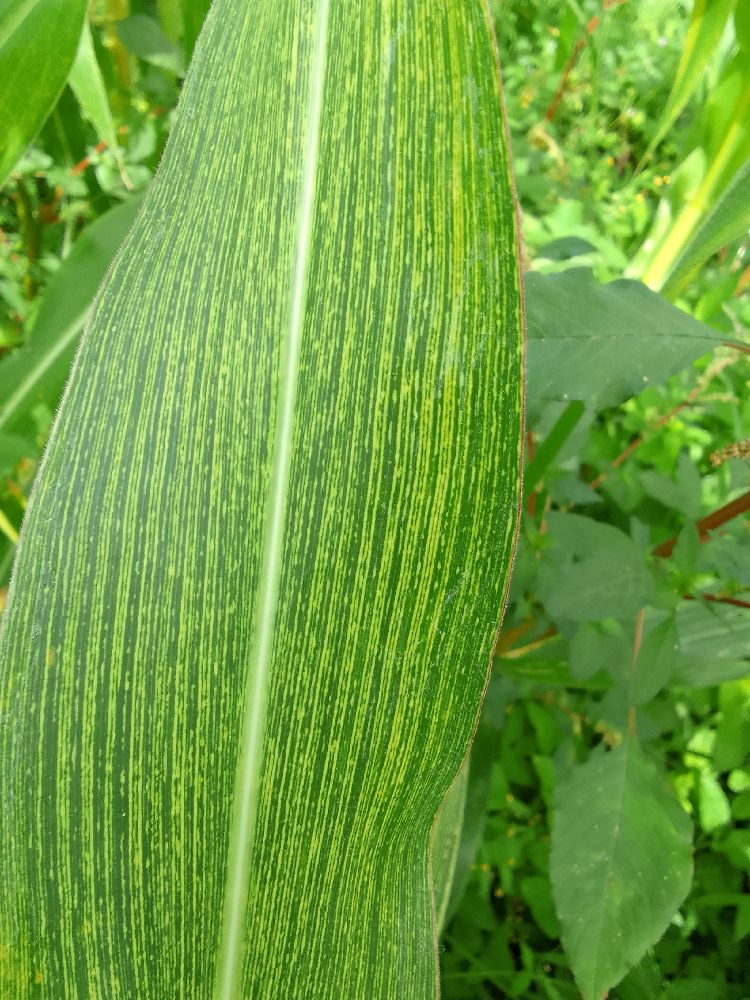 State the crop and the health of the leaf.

maize, maize streak virus
